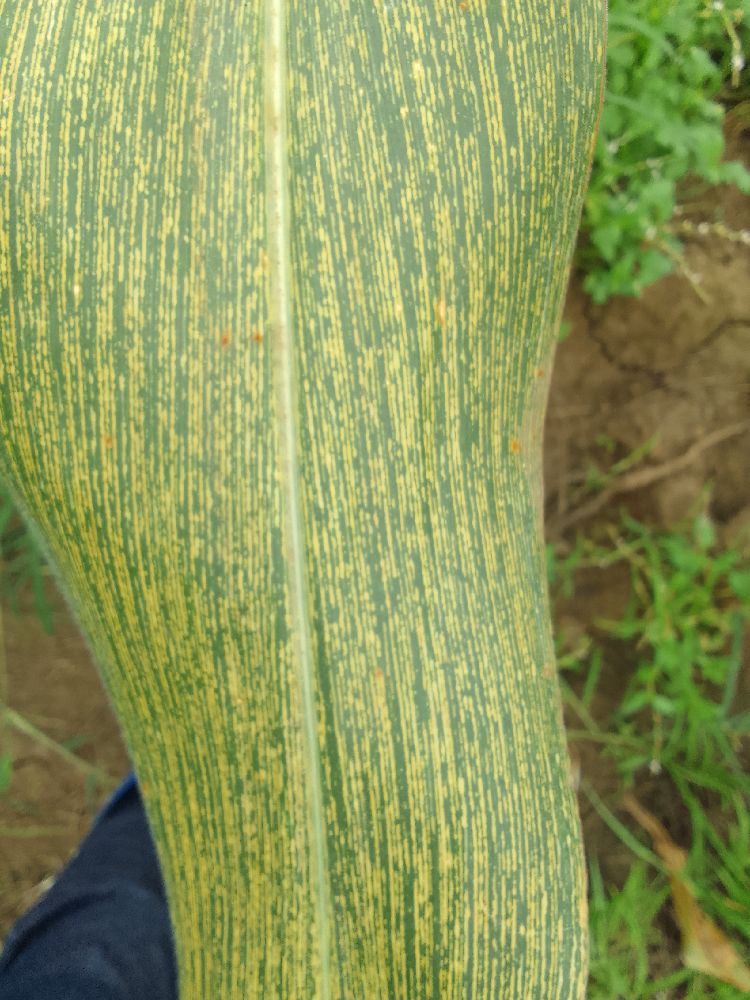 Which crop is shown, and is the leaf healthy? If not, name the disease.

maize, maize streak virus
